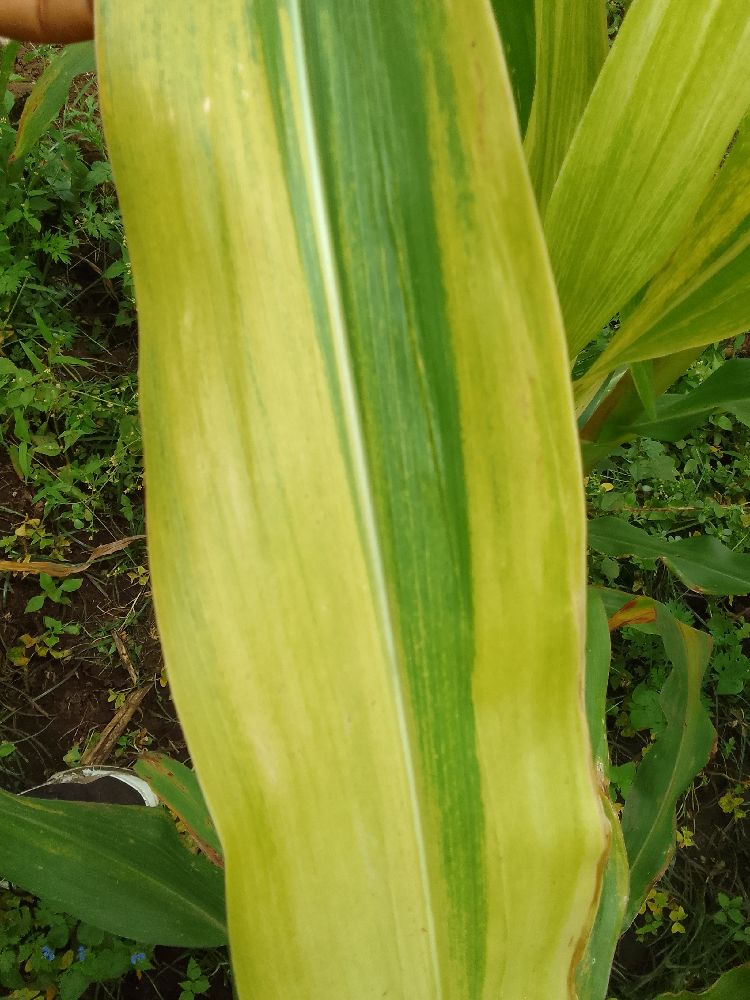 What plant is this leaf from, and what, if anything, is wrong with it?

maize, maize lethal necrosis
